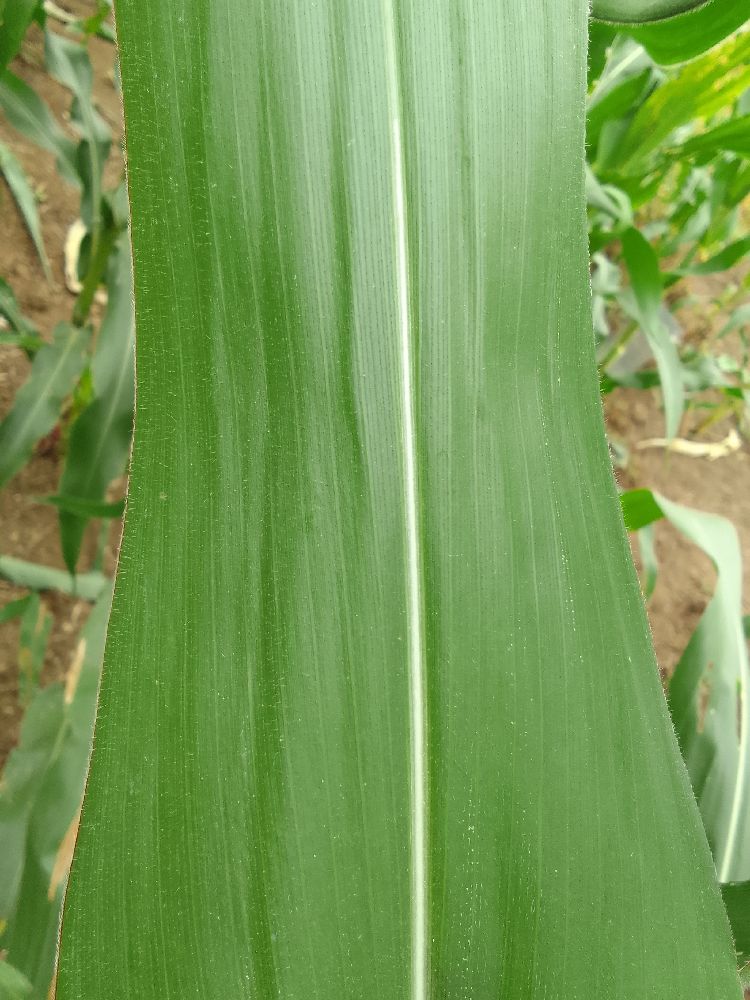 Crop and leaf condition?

maize, healthy
